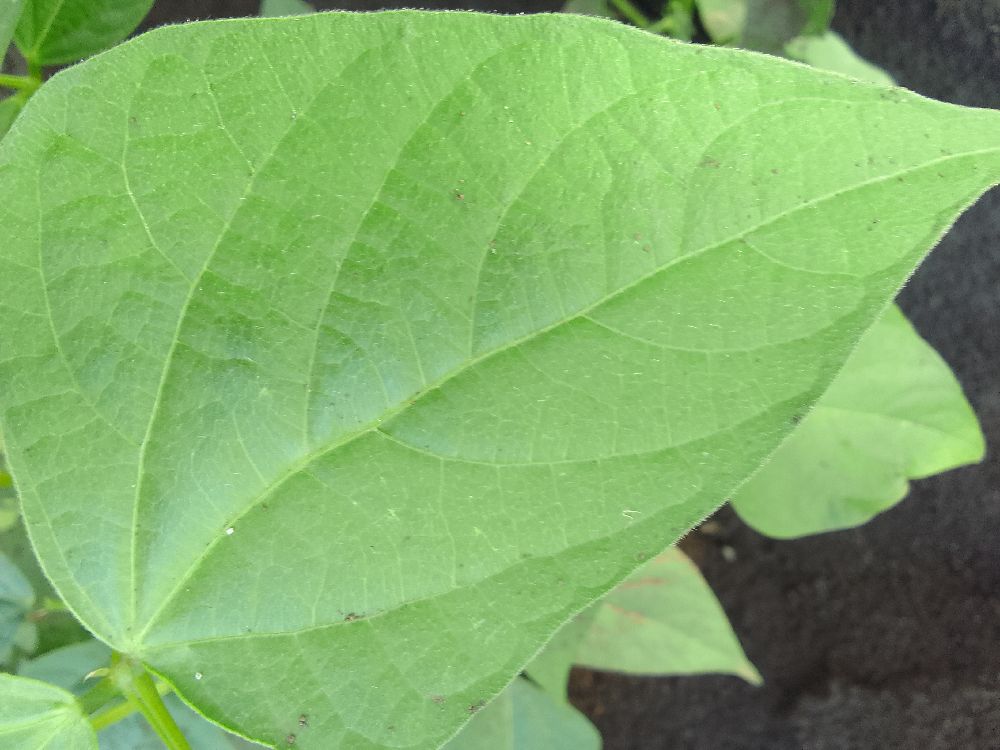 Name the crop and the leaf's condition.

common bean, healthy
